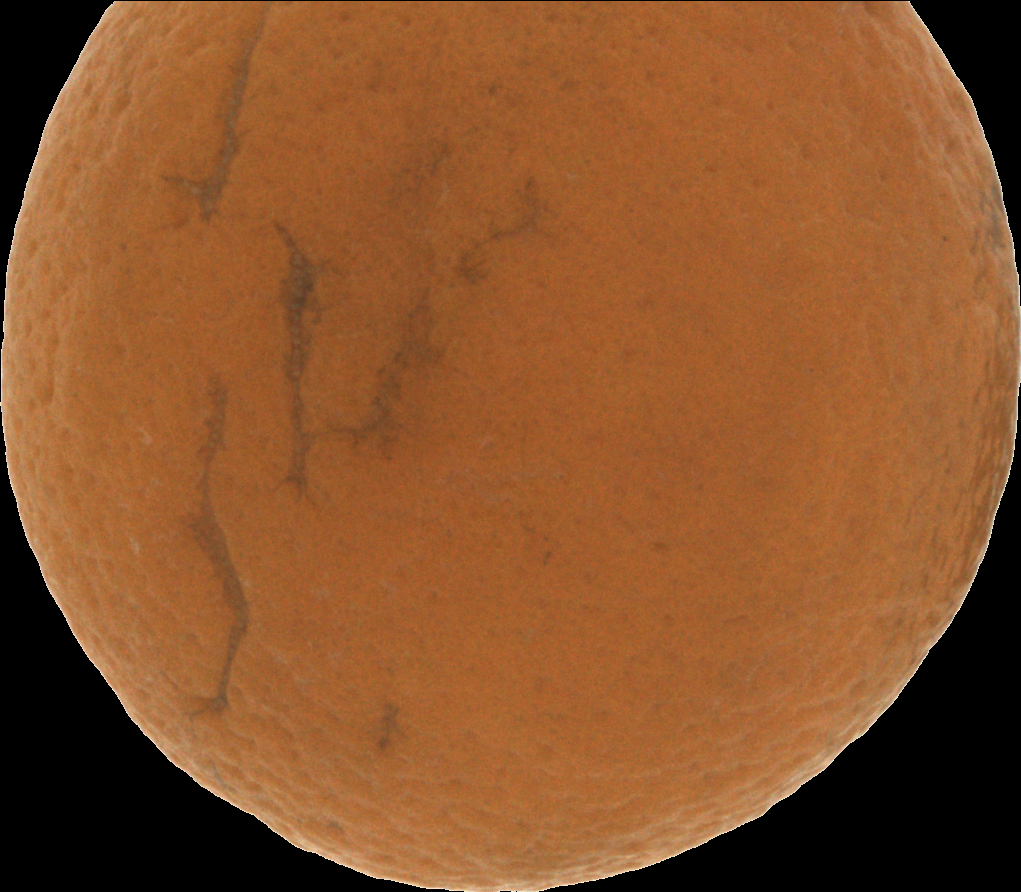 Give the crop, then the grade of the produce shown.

orange, bad
